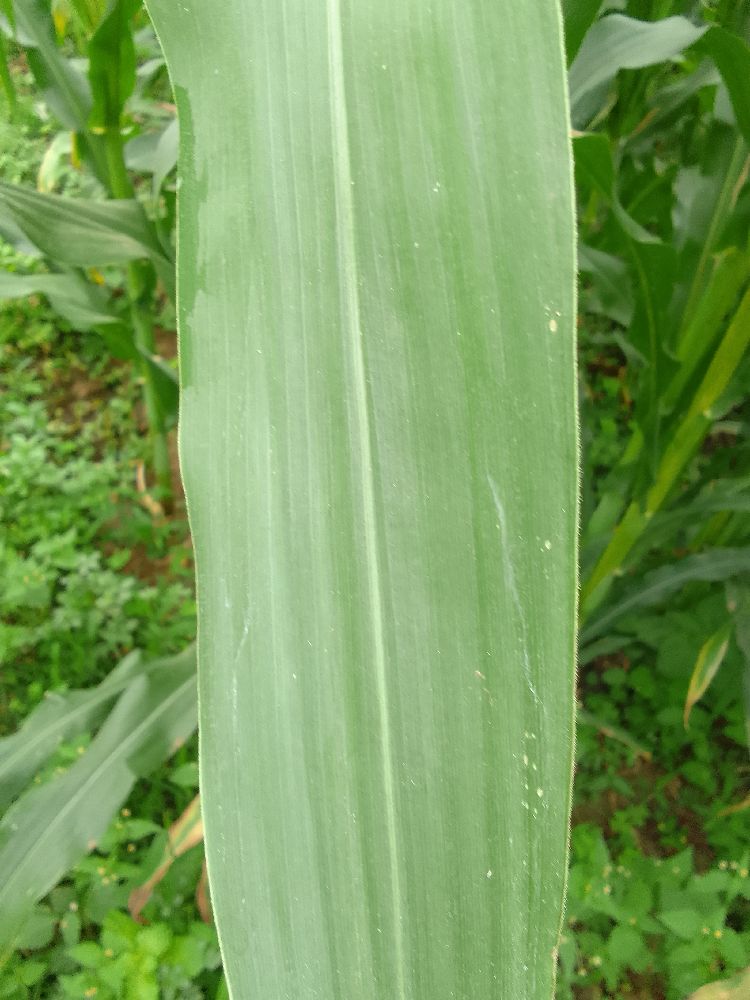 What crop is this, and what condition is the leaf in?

maize, healthy
